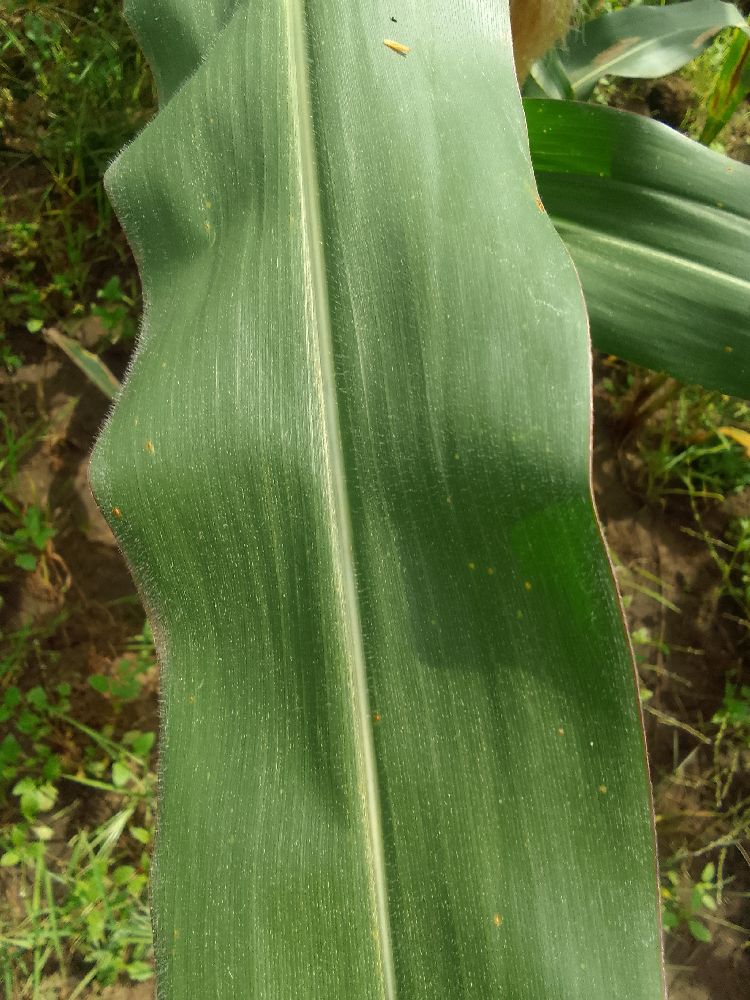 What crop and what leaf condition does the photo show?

maize, healthy
